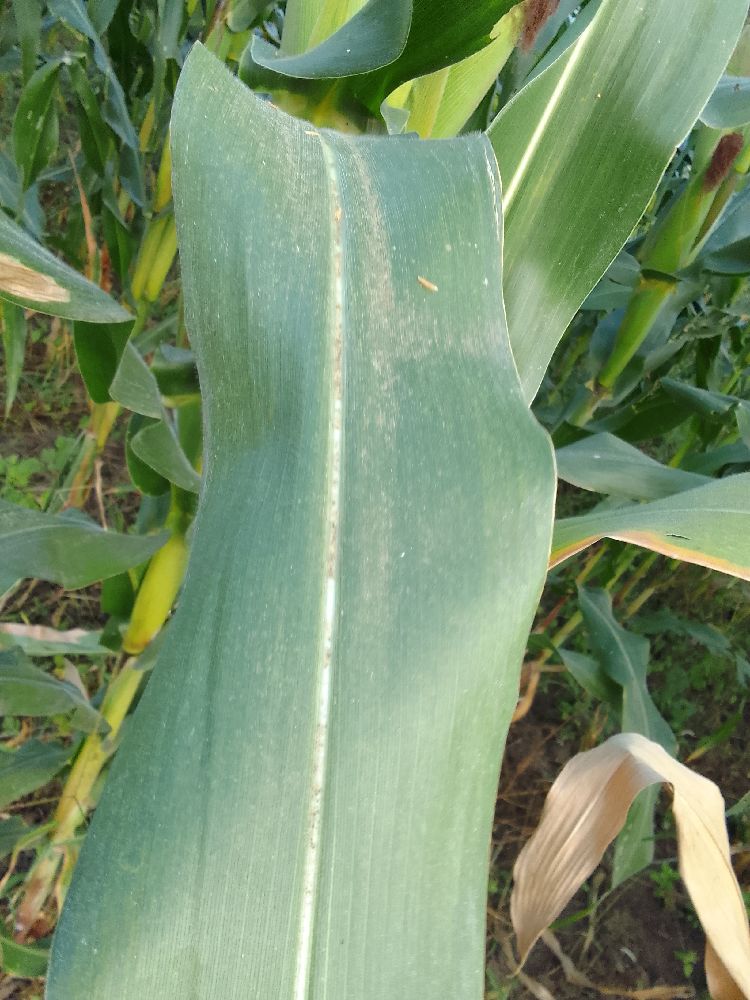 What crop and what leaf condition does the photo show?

maize, healthy
